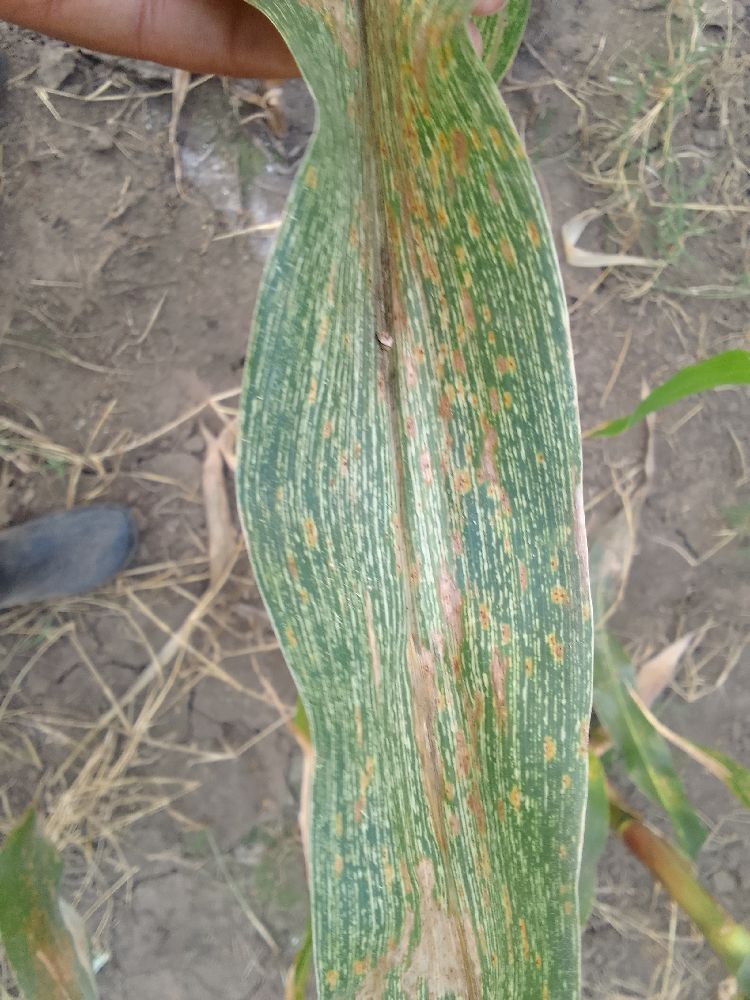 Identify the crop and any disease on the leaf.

maize, maize streak virus
